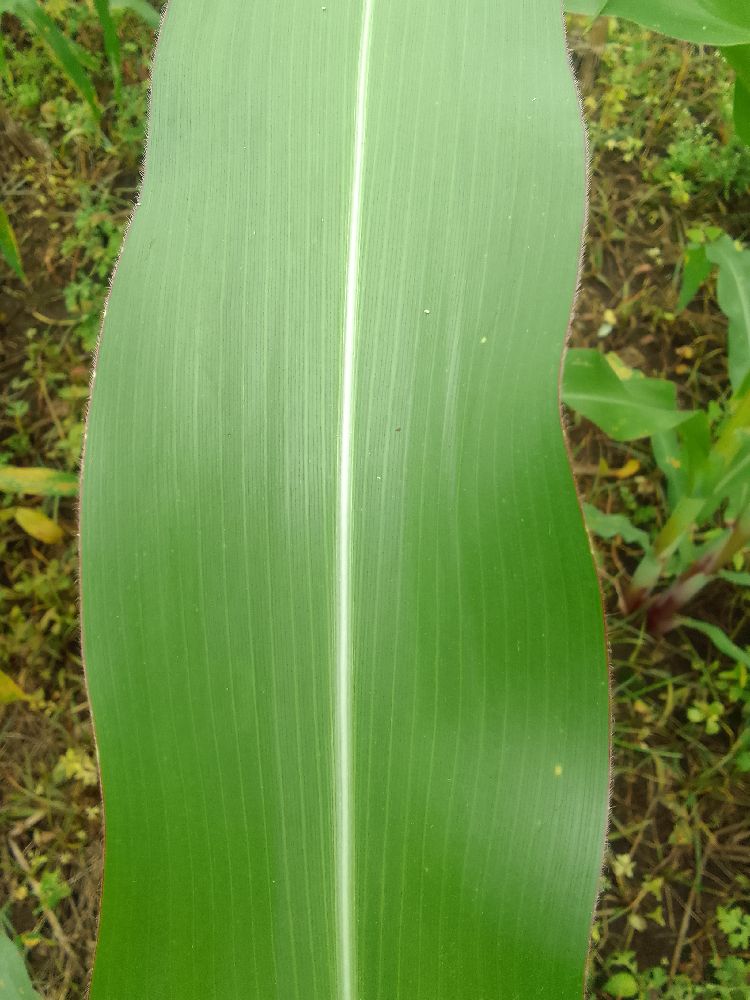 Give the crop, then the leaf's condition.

maize, healthy
